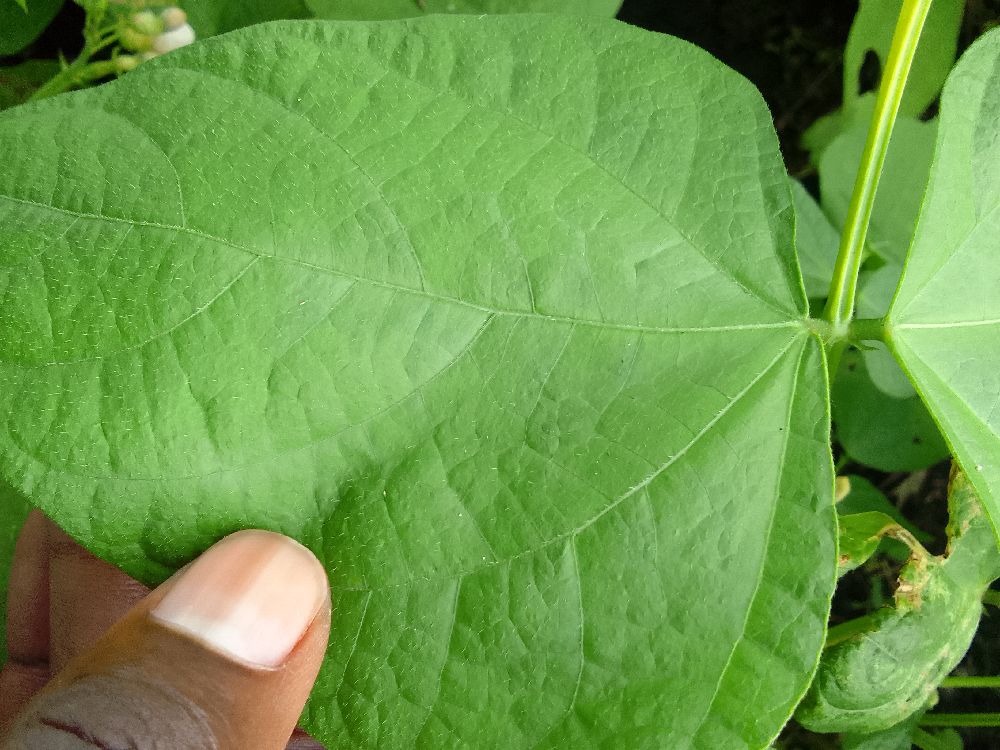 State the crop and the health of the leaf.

common bean, healthy
